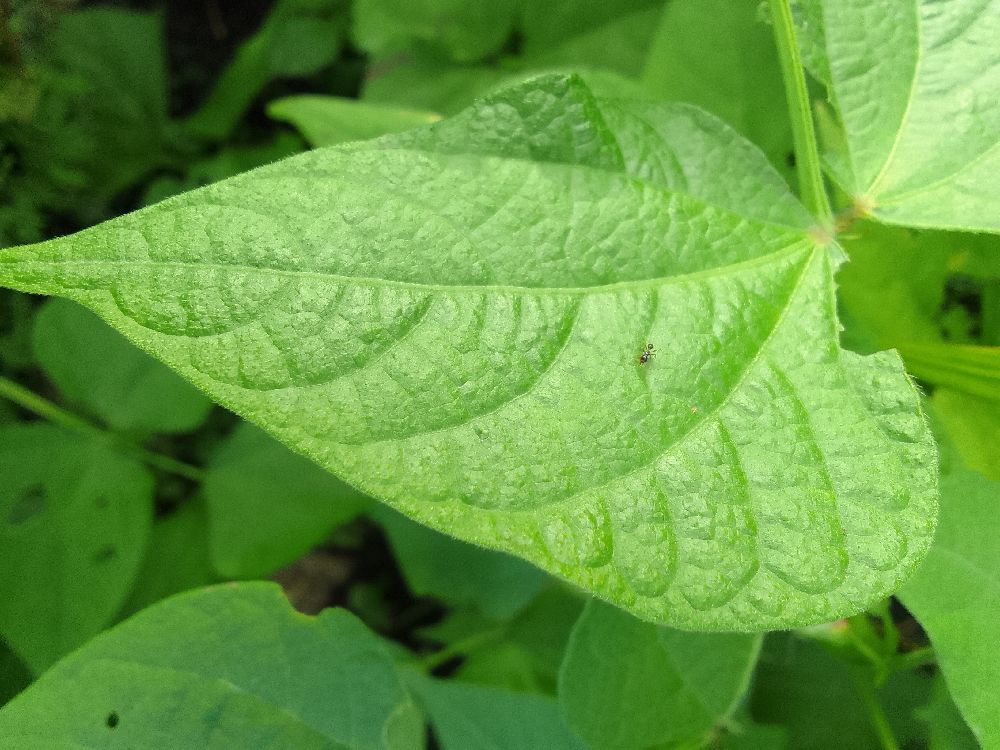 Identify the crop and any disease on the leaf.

common bean, healthy
